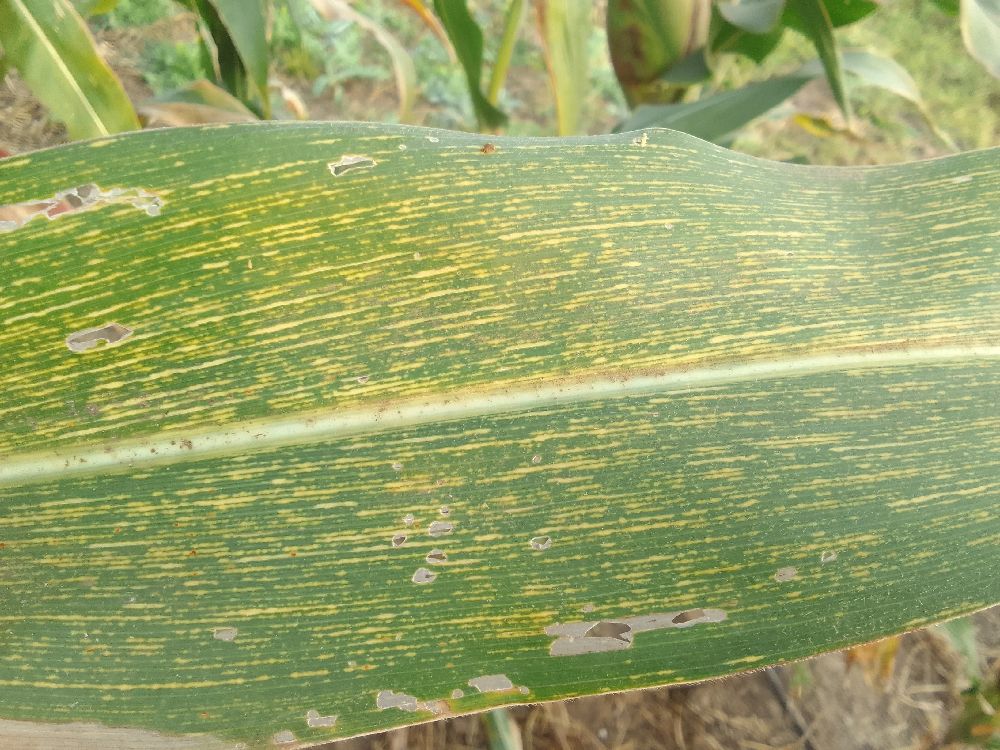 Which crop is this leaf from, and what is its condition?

maize, maize streak virus
